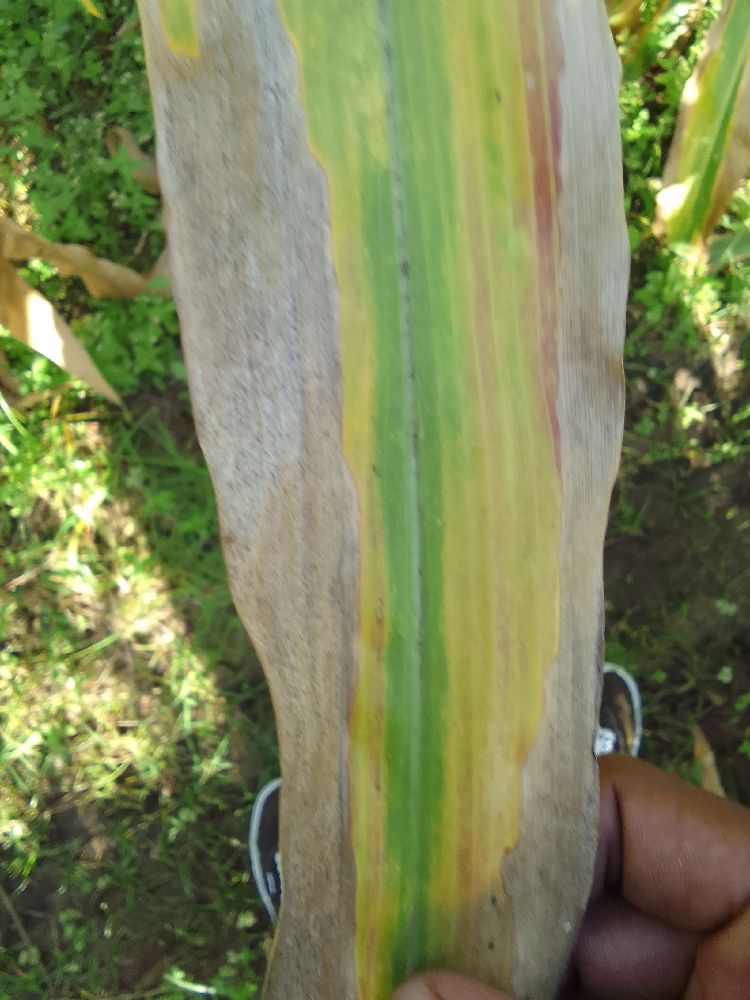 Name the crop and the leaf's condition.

maize, maize lethal necrosis
